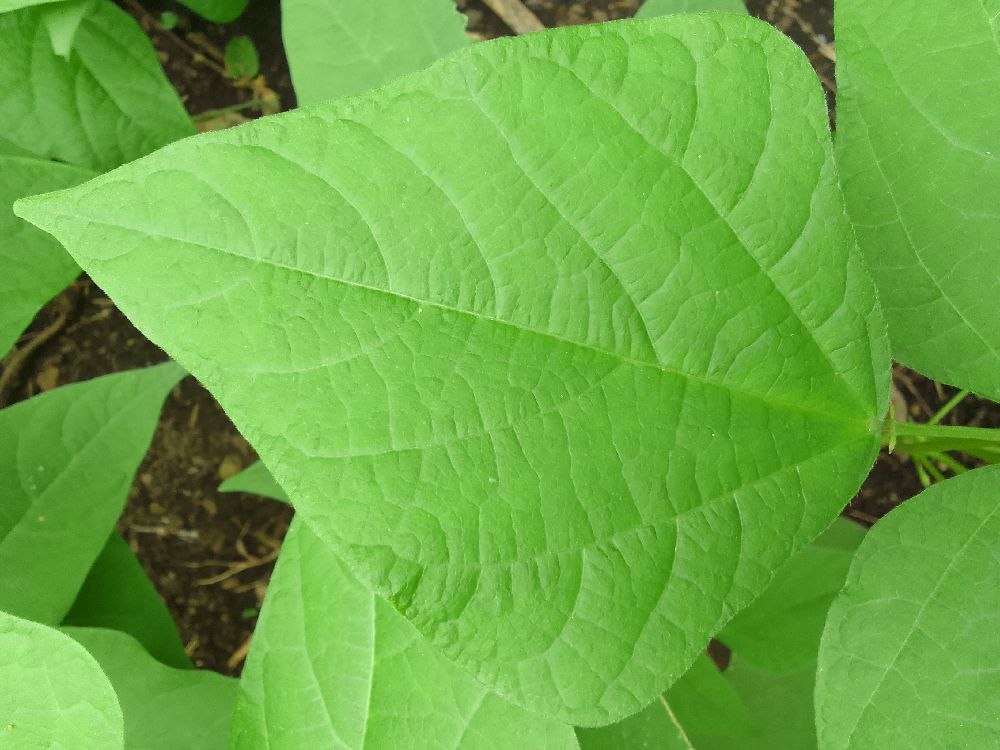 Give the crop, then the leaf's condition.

common bean, healthy
